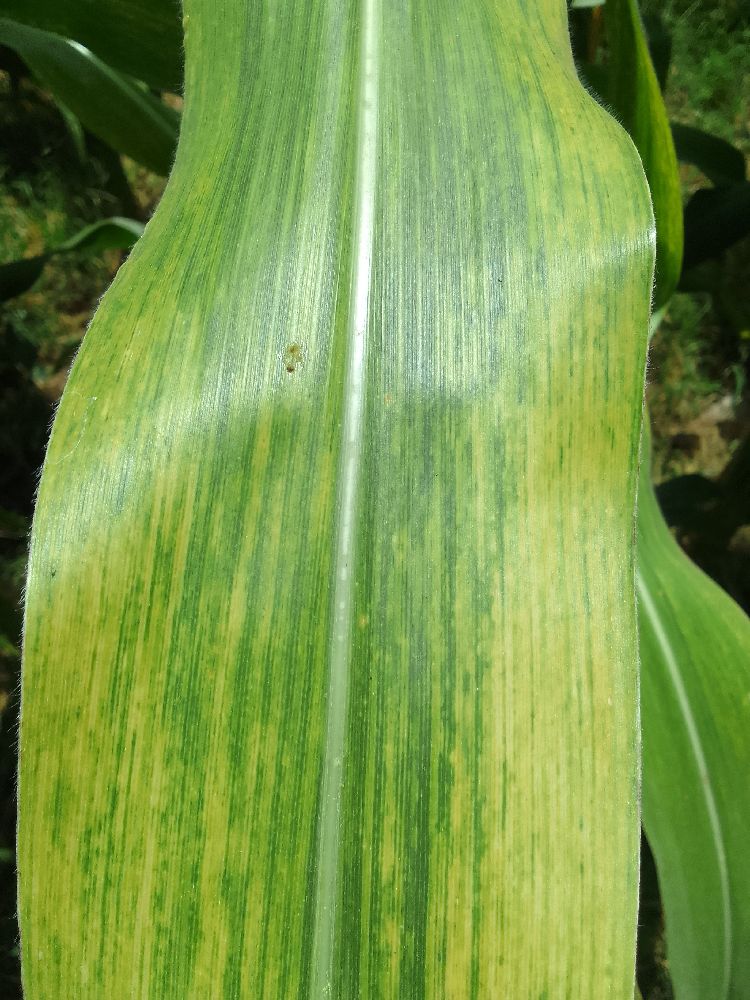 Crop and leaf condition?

maize, maize lethal necrosis
